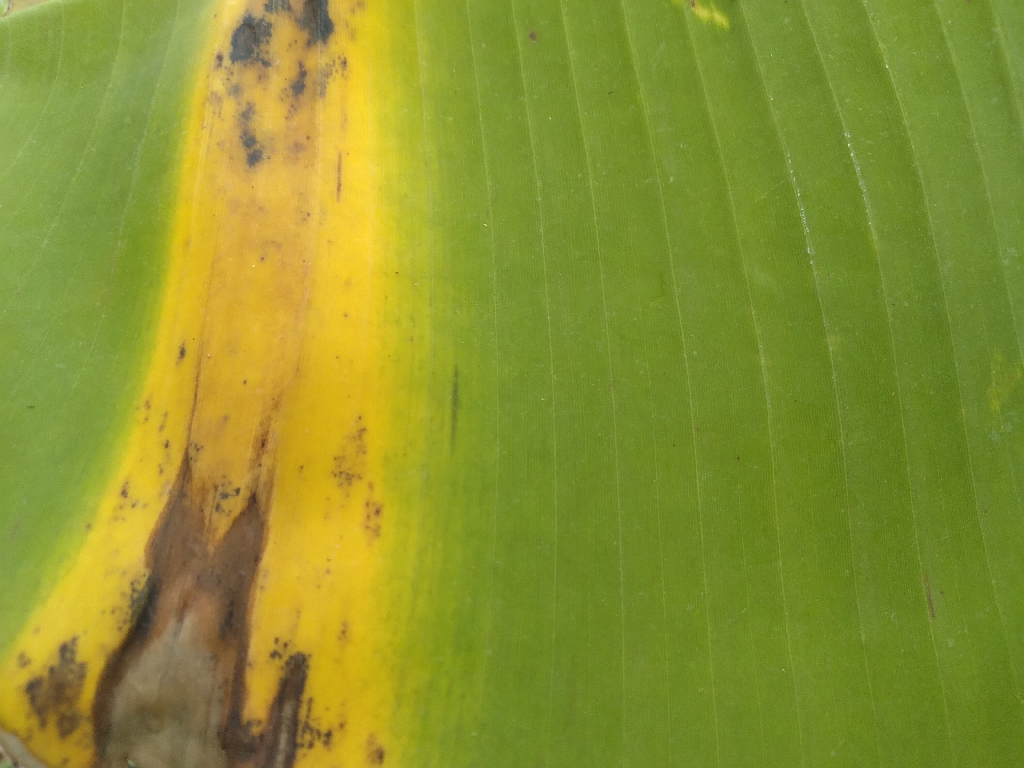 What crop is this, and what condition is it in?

banana, black sigatoka
